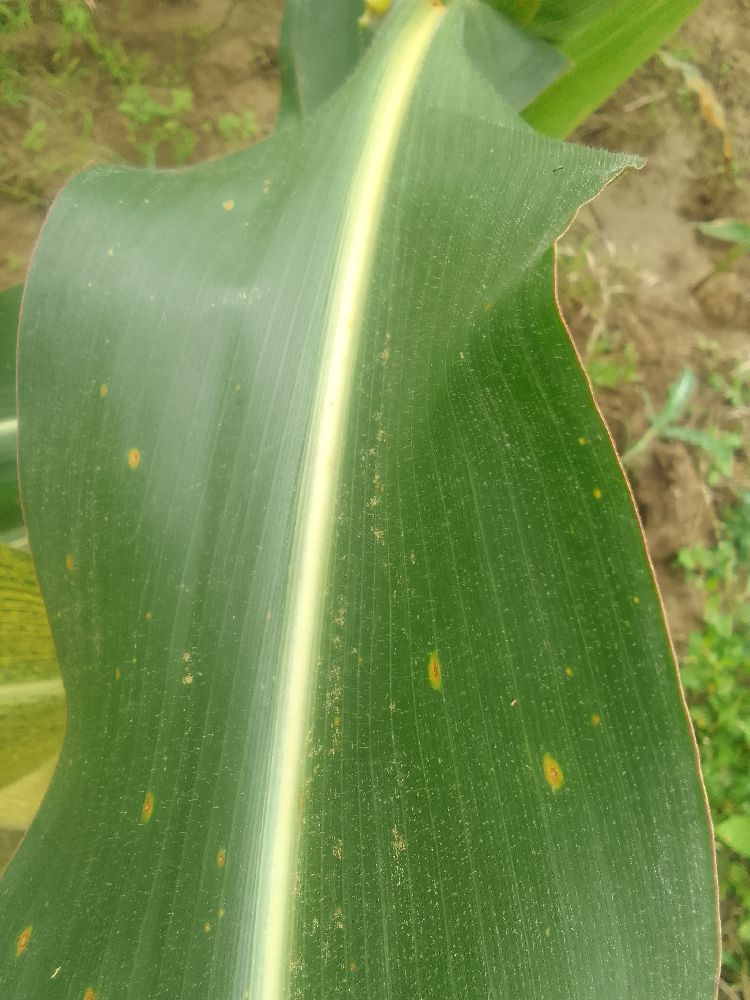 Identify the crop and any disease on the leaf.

maize, healthy
